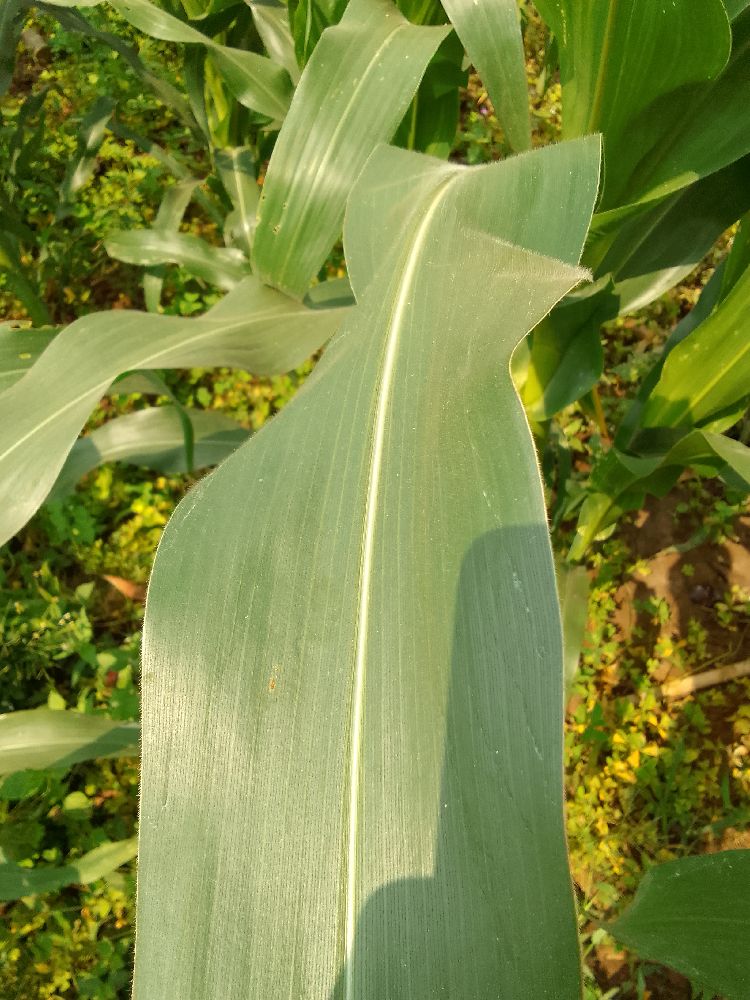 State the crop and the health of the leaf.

maize, healthy
